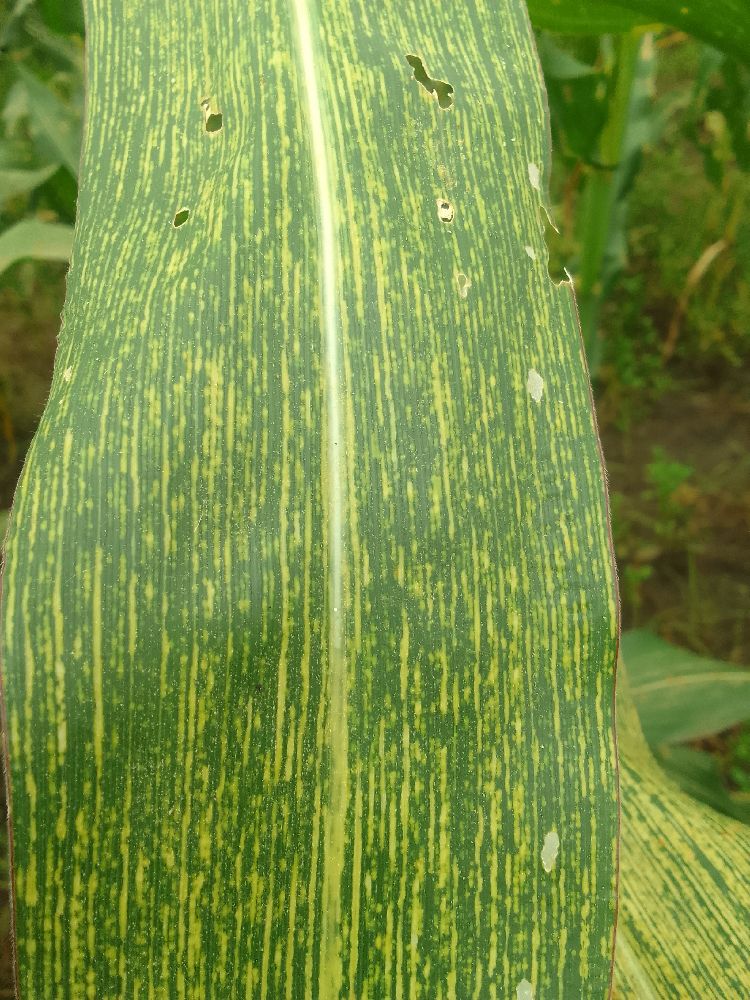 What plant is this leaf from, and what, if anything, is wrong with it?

maize, maize streak virus
